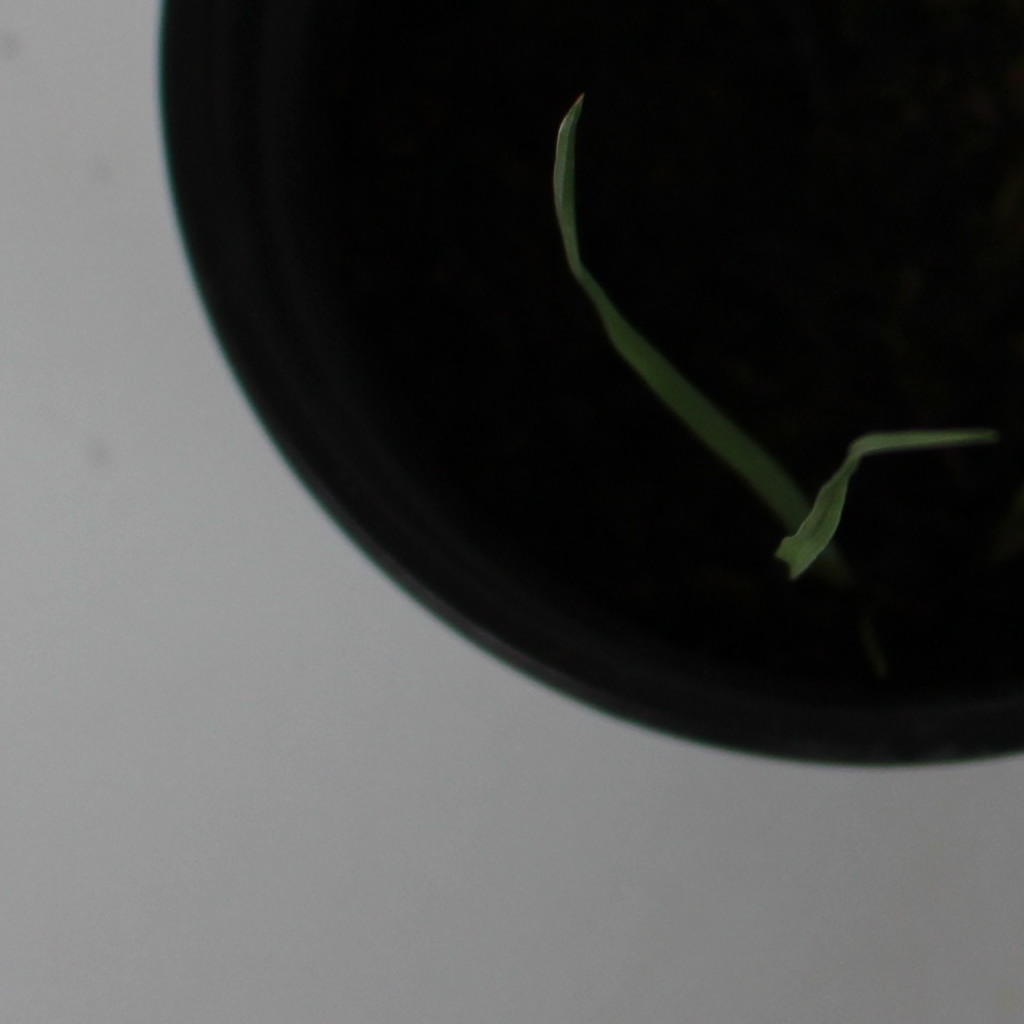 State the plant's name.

Lolium multiflorum
